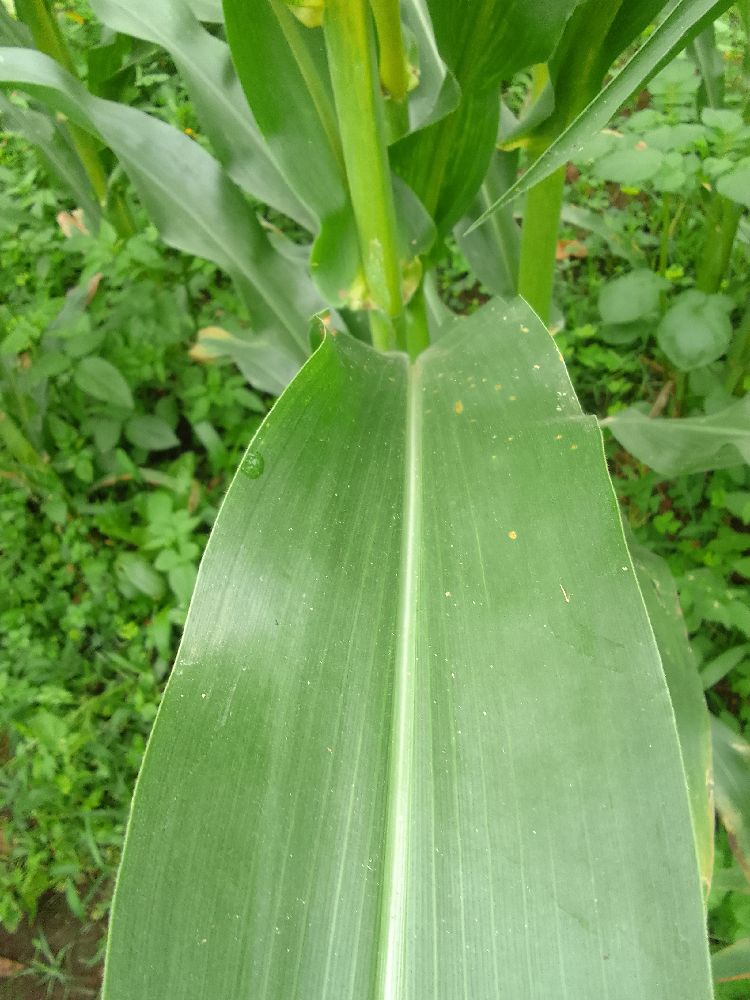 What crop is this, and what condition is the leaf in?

maize, healthy
